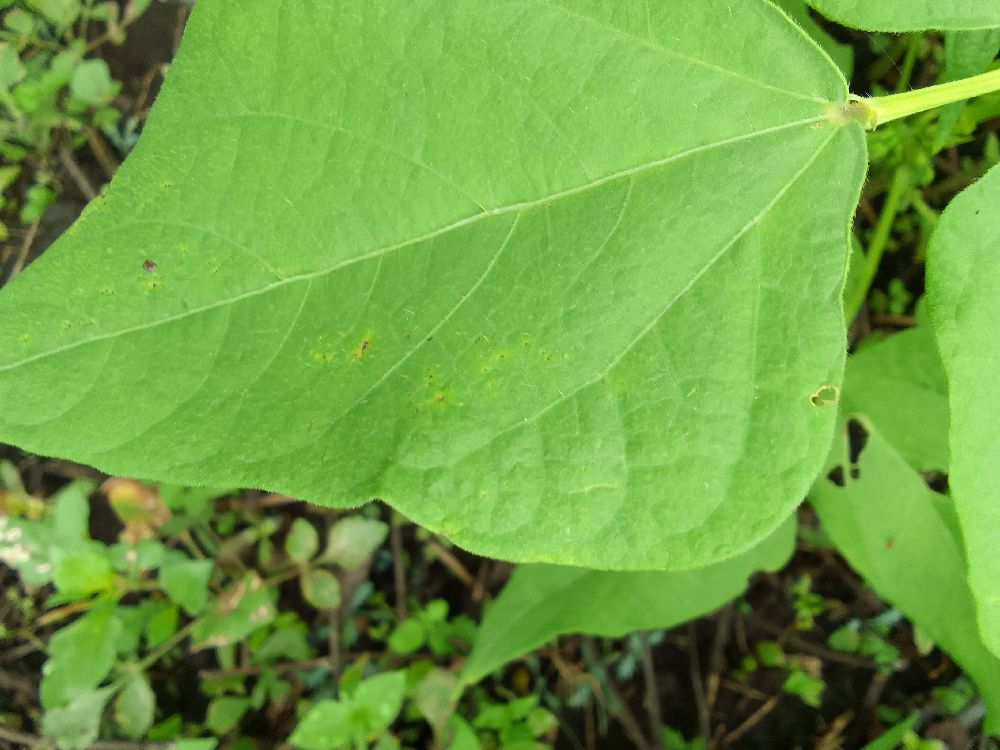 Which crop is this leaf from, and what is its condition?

common bean, healthy
